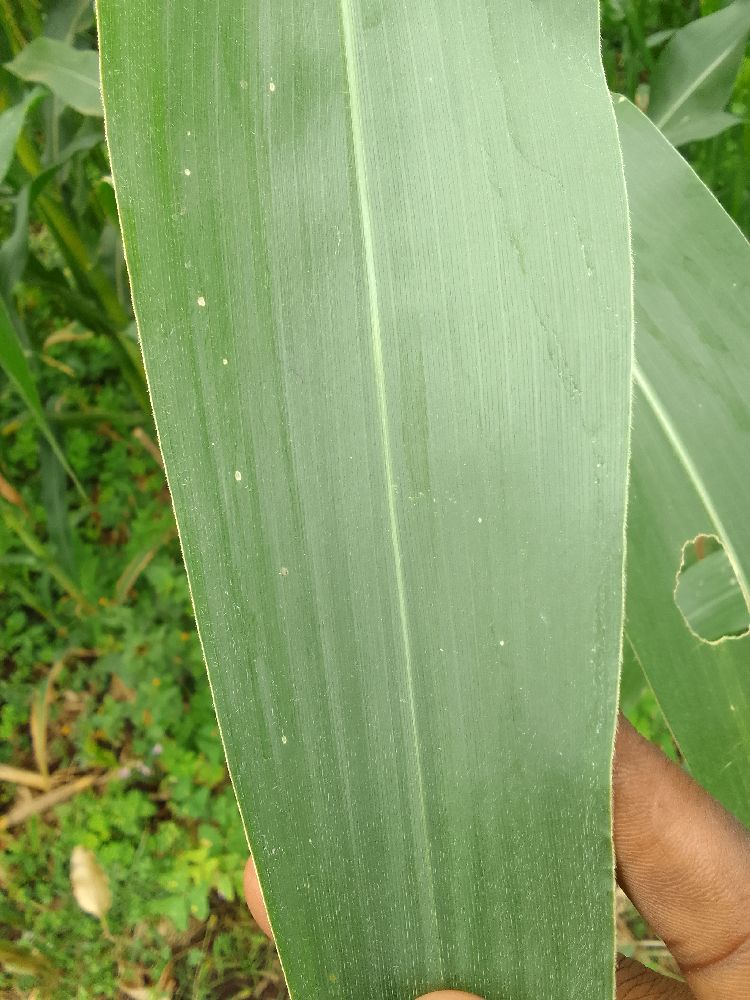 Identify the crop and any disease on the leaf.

maize, healthy
